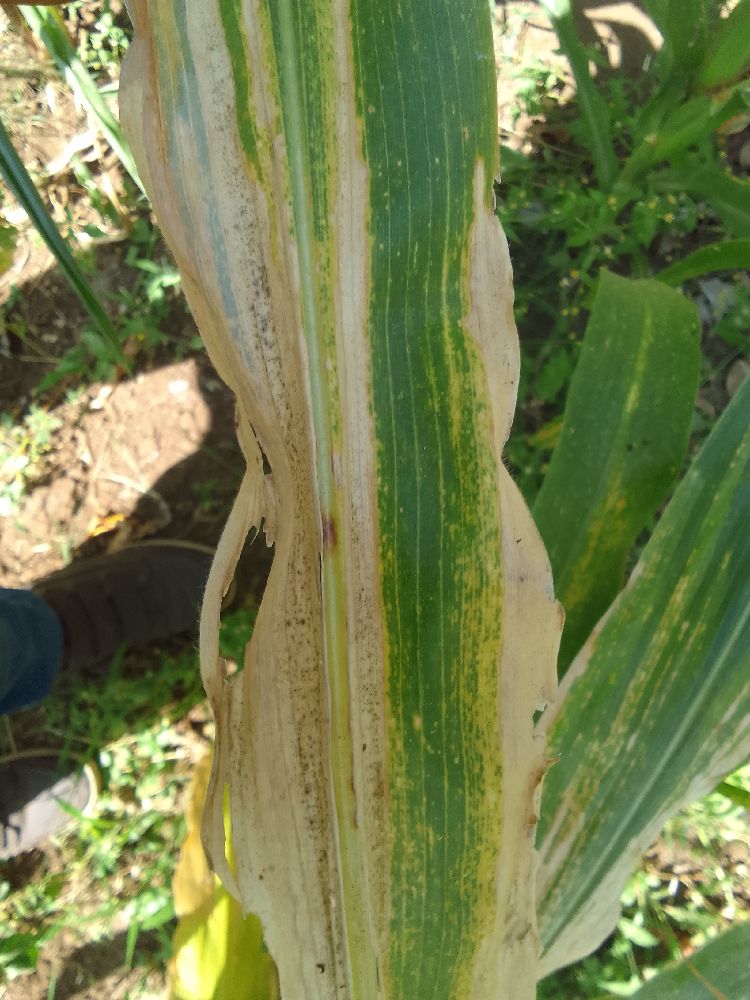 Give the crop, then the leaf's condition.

maize, maize lethal necrosis
